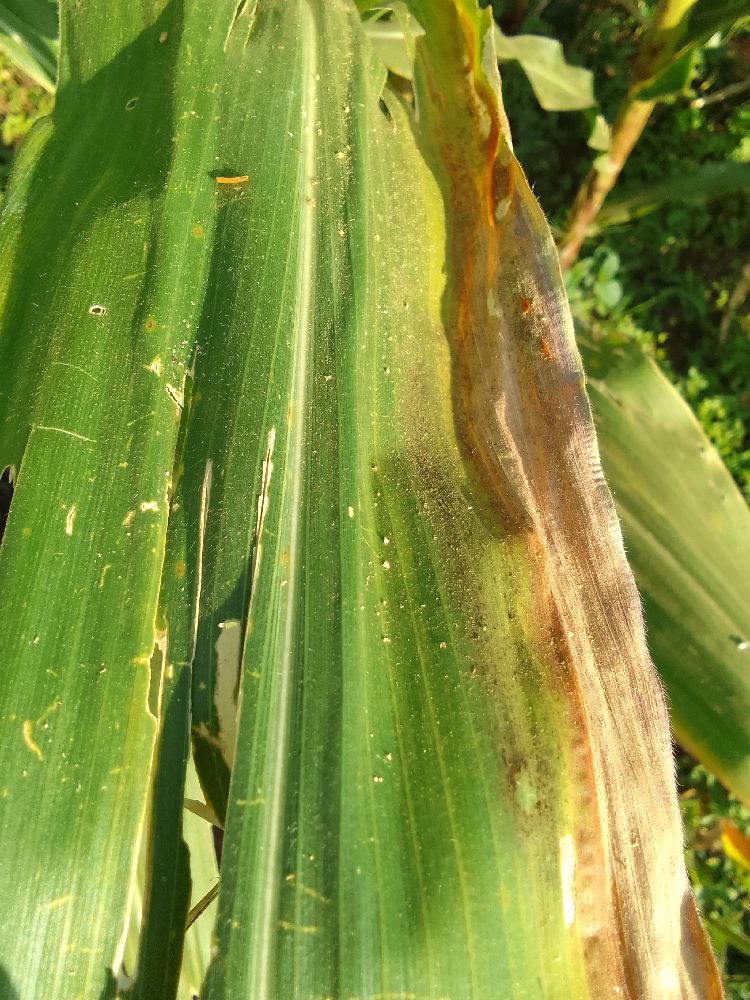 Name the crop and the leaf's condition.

maize, maize lethal necrosis
